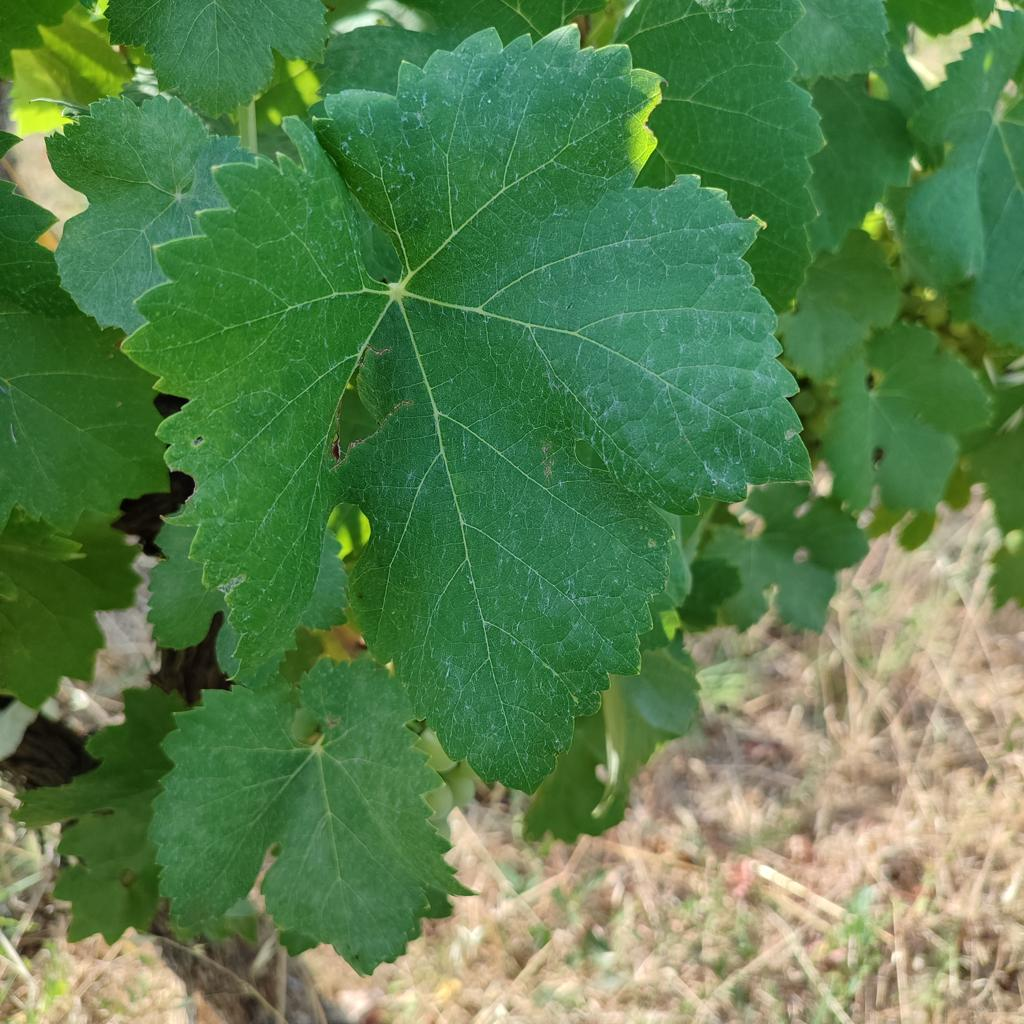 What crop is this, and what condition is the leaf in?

grapevine, healthy
